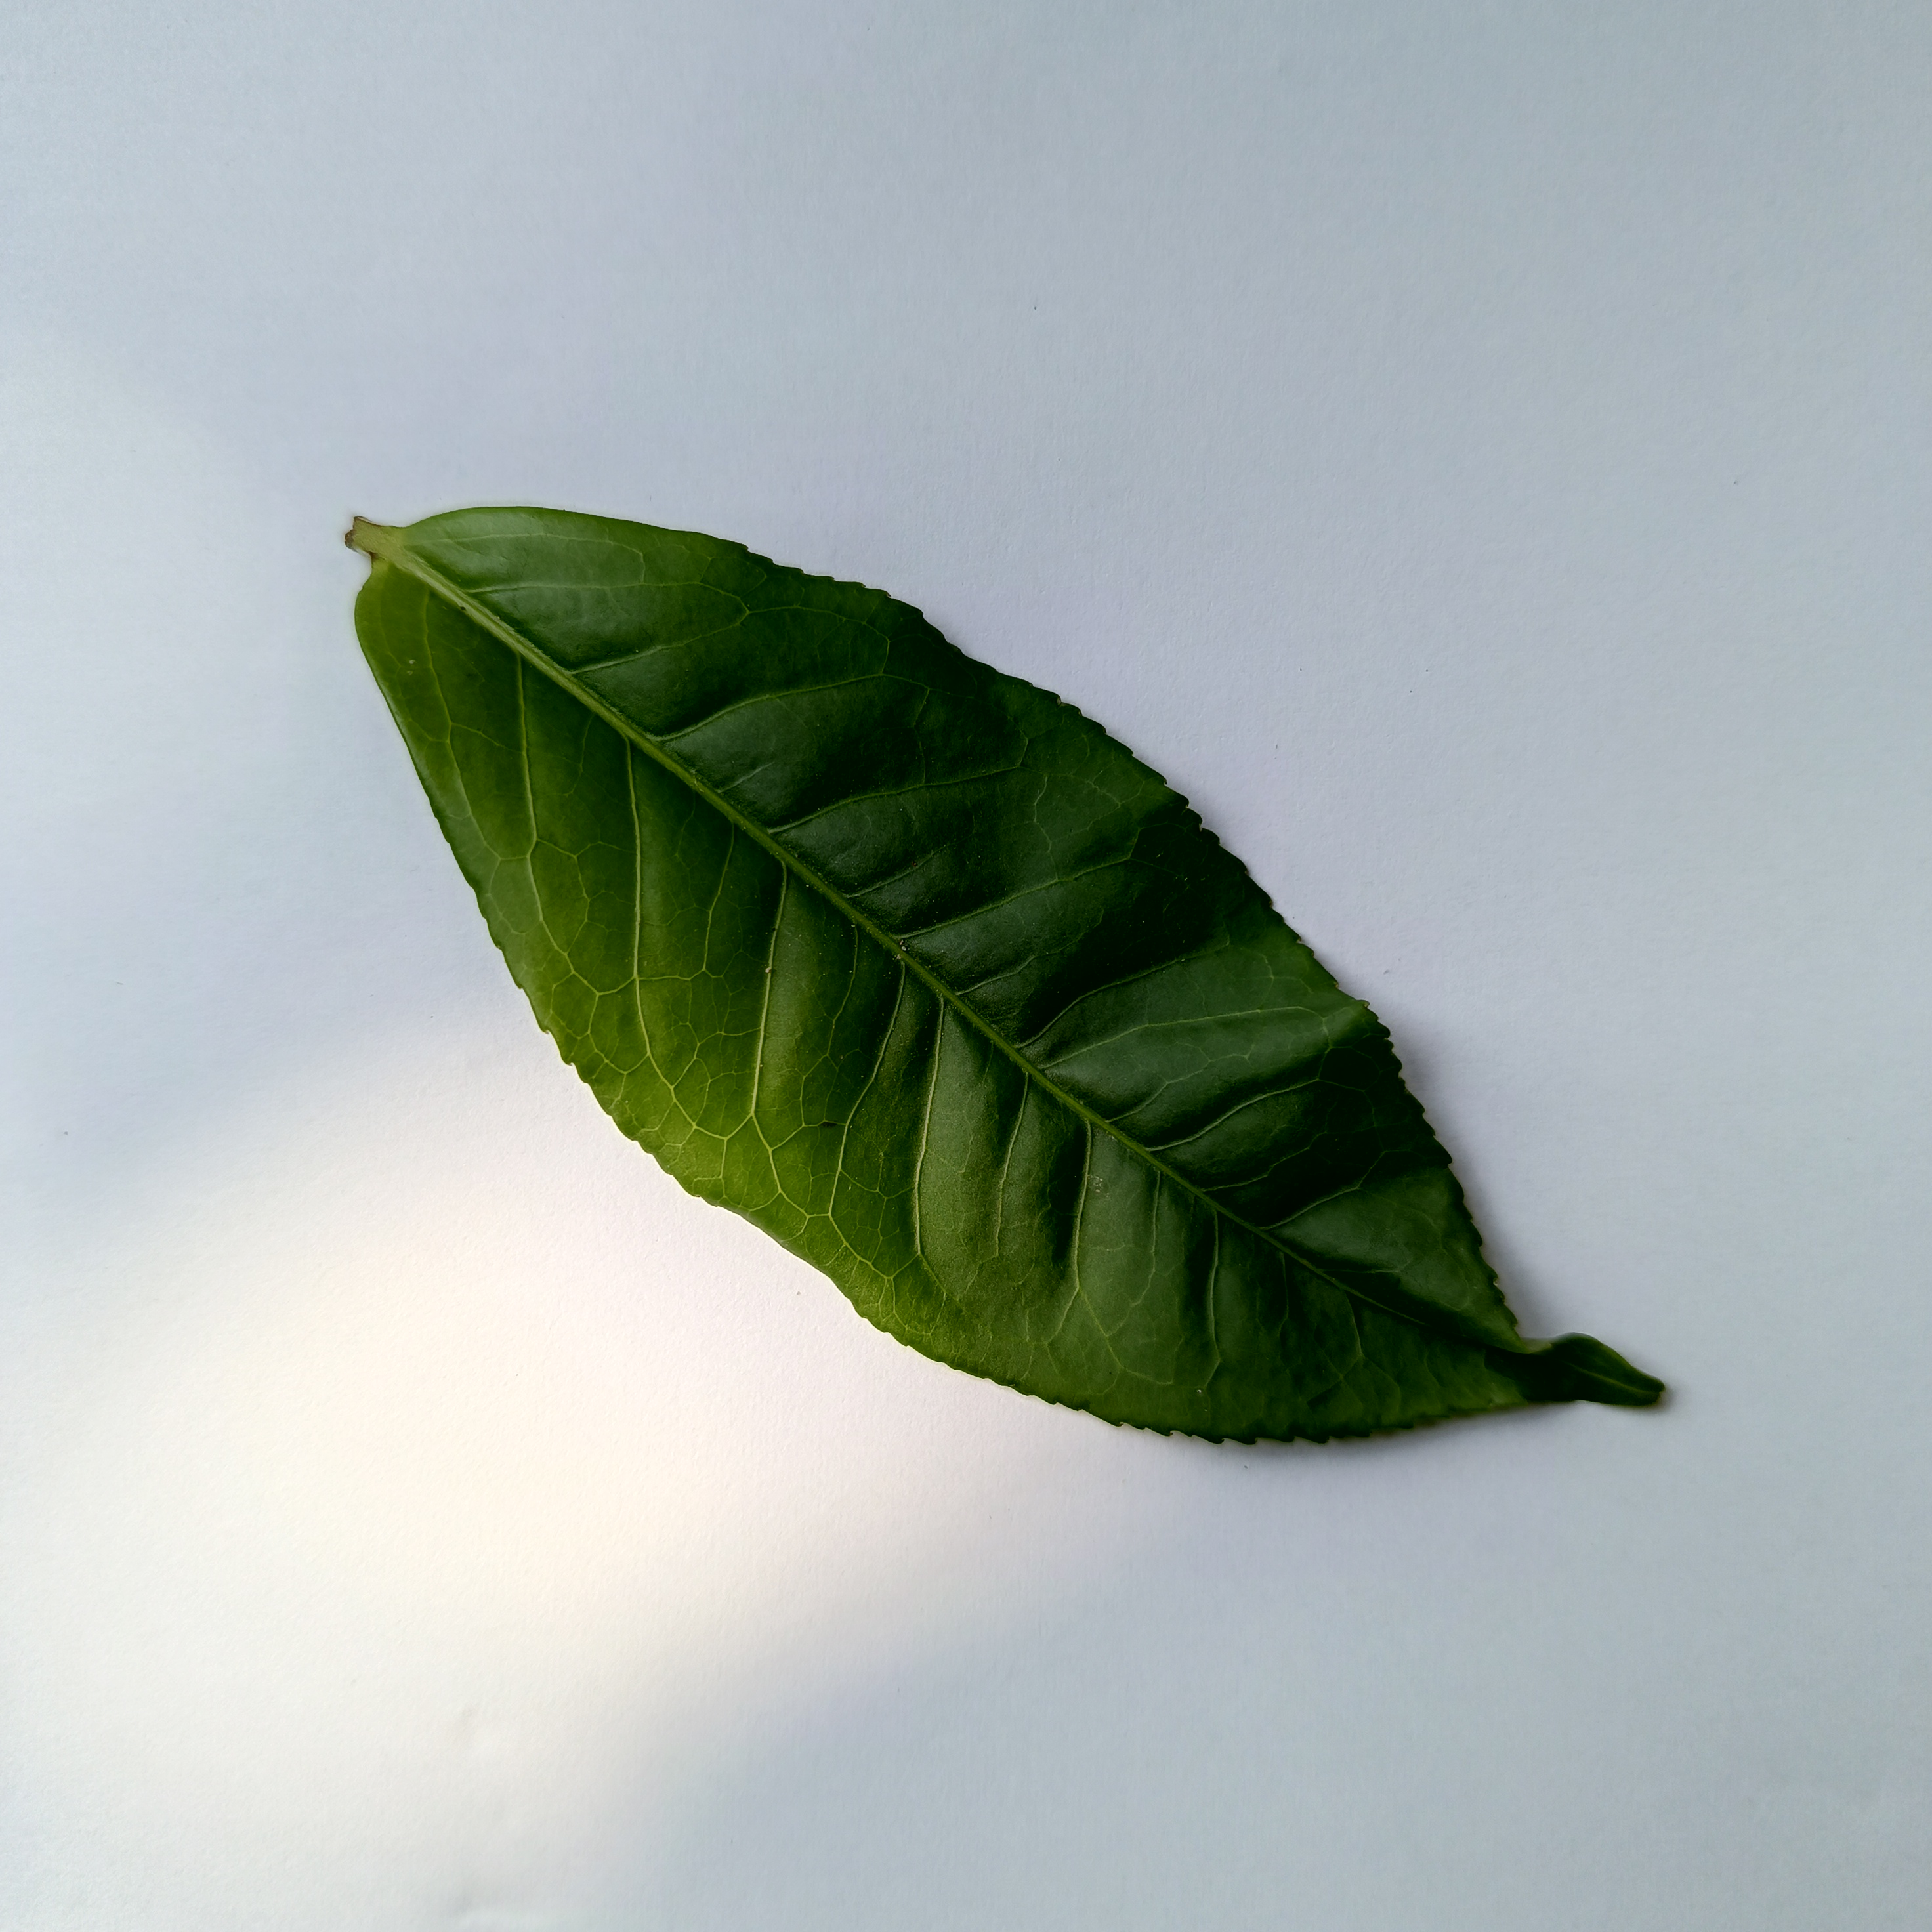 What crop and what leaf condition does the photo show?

tea, healthy
